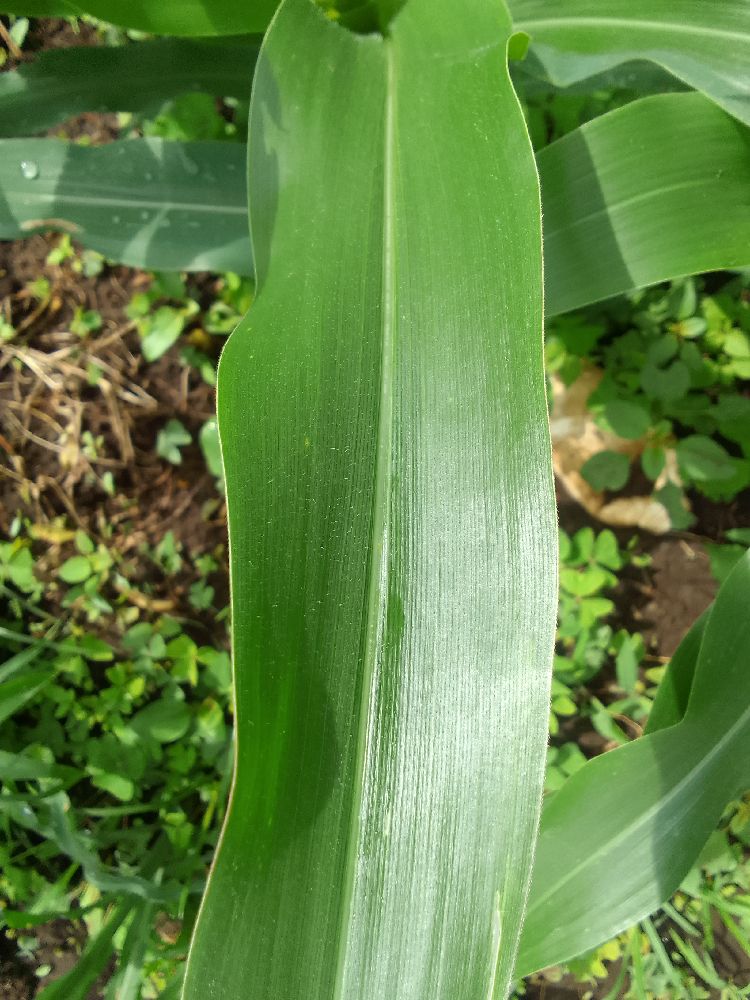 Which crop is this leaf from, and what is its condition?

maize, healthy
